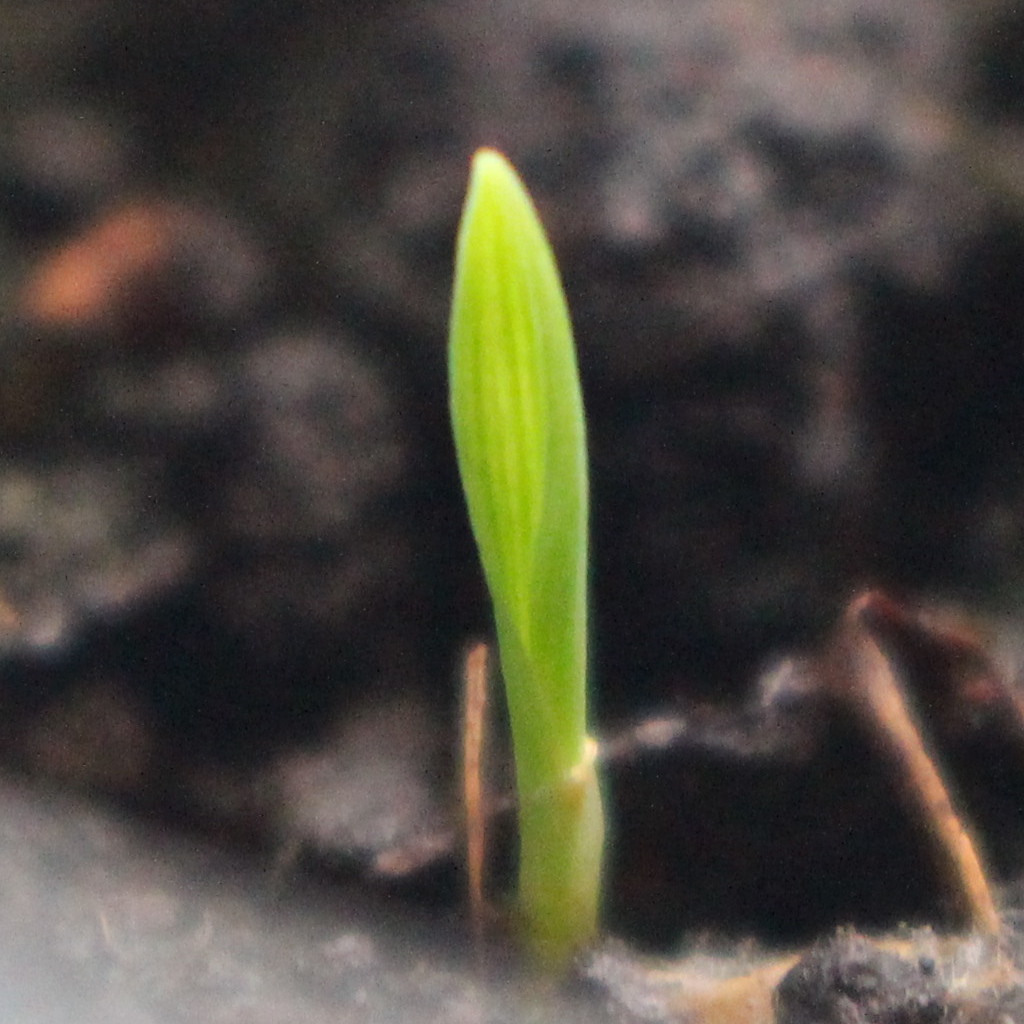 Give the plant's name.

Avena sterilis
